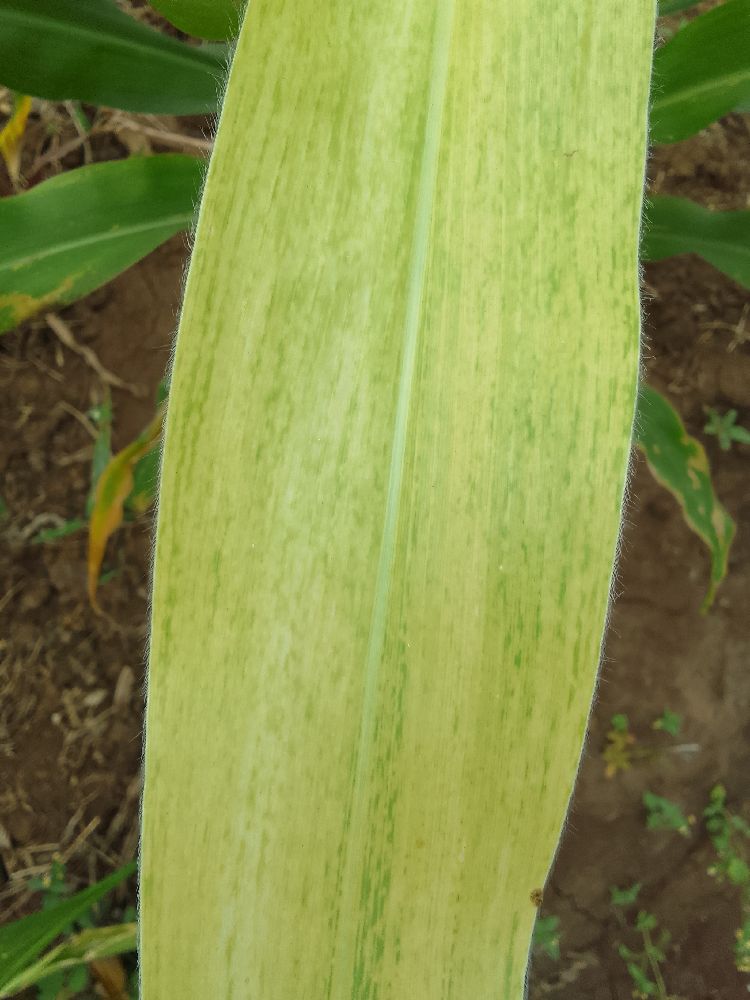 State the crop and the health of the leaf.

maize, maize lethal necrosis
